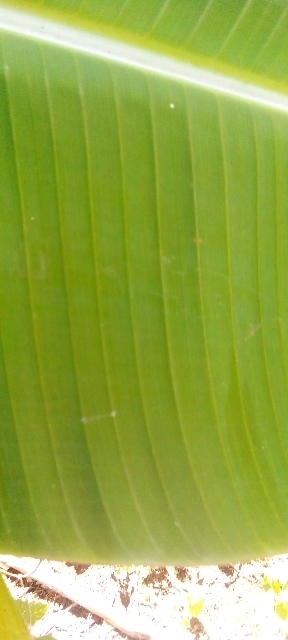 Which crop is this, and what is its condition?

banana, healthy
